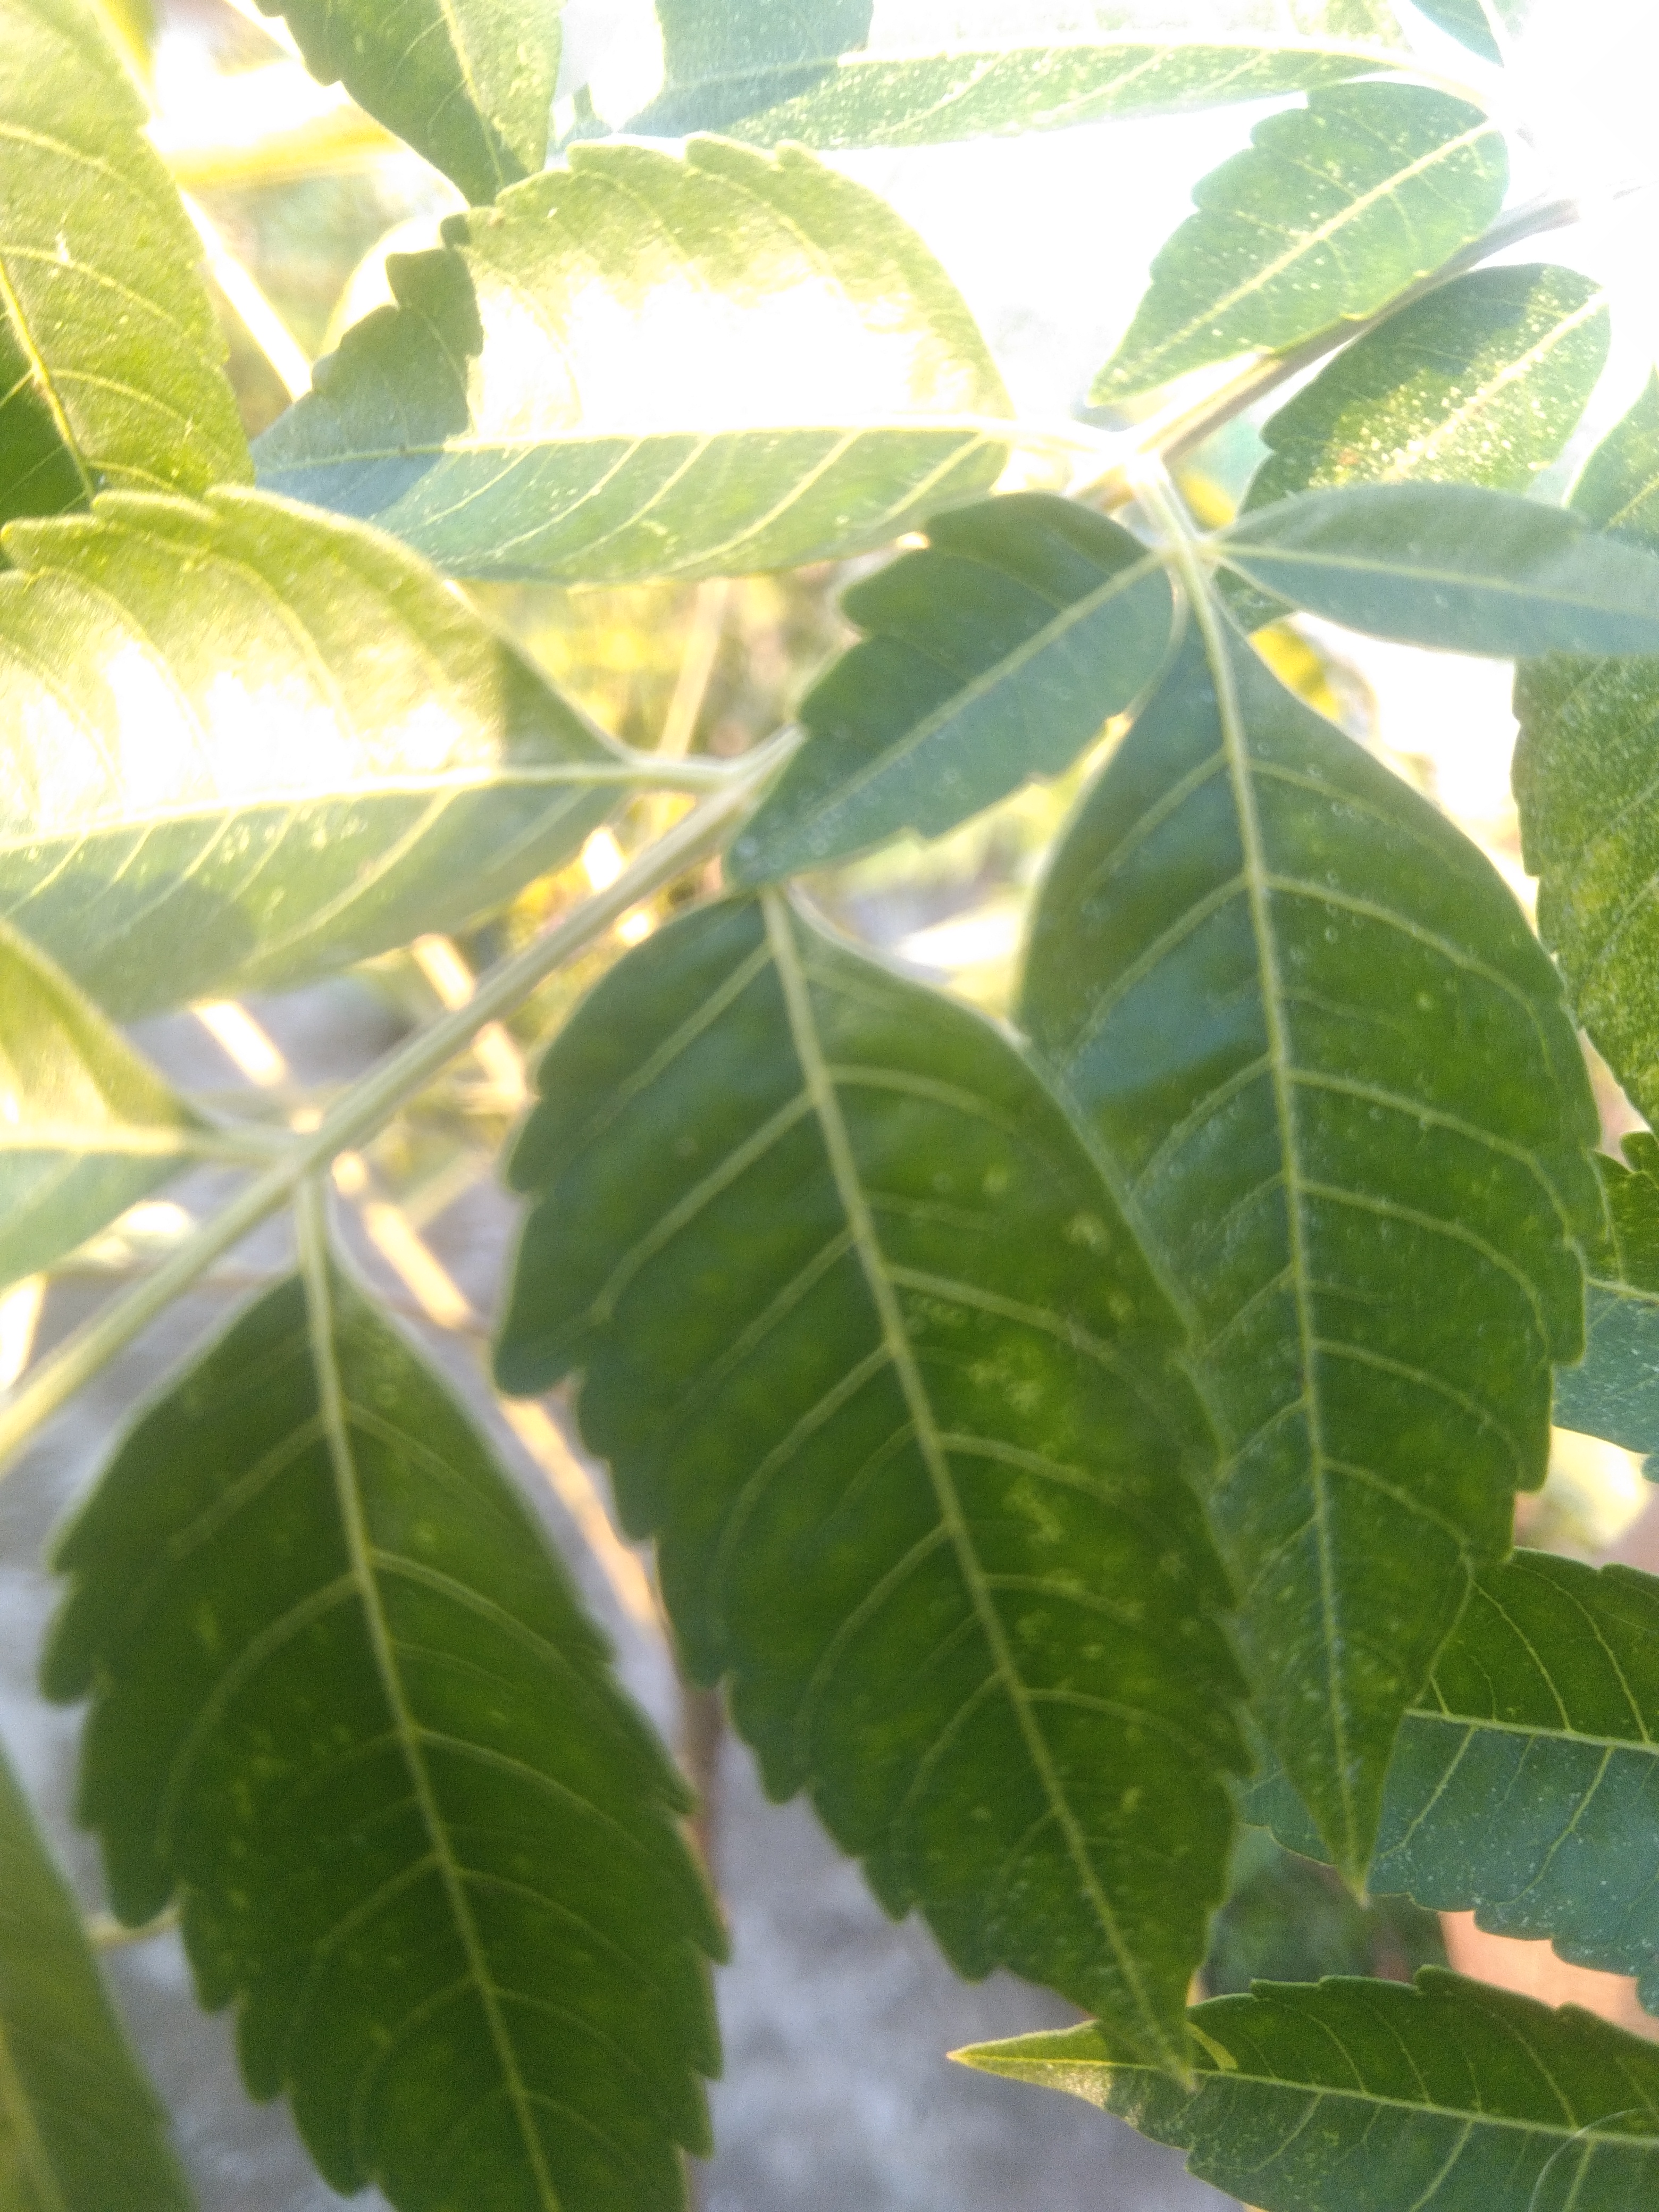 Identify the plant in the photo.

neem
